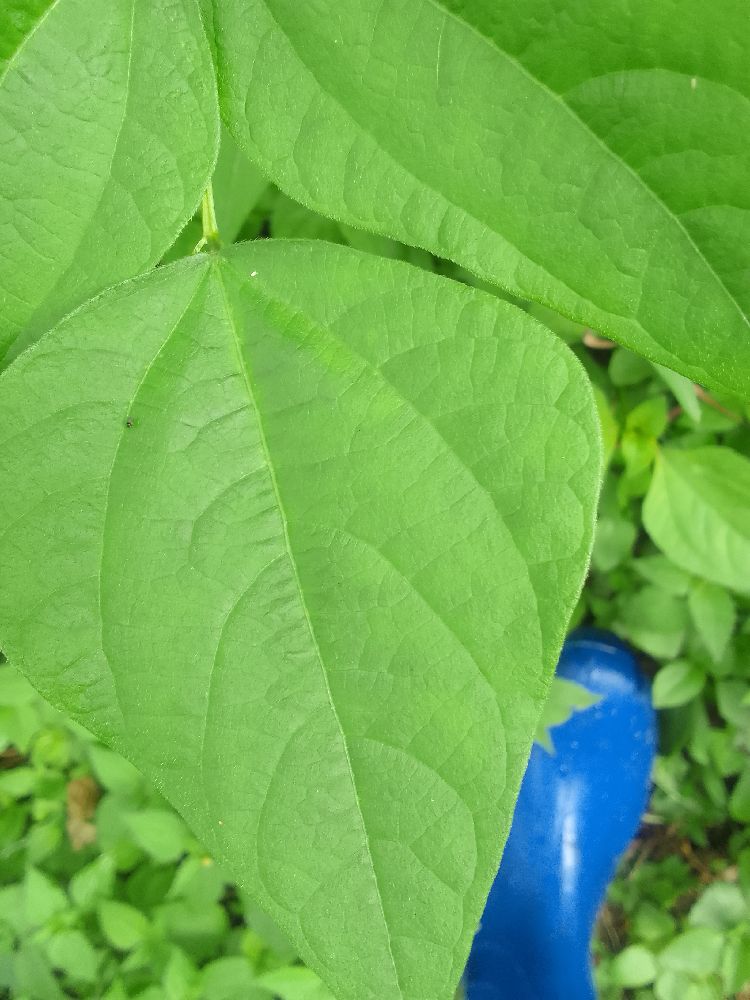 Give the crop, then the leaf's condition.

common bean, healthy
